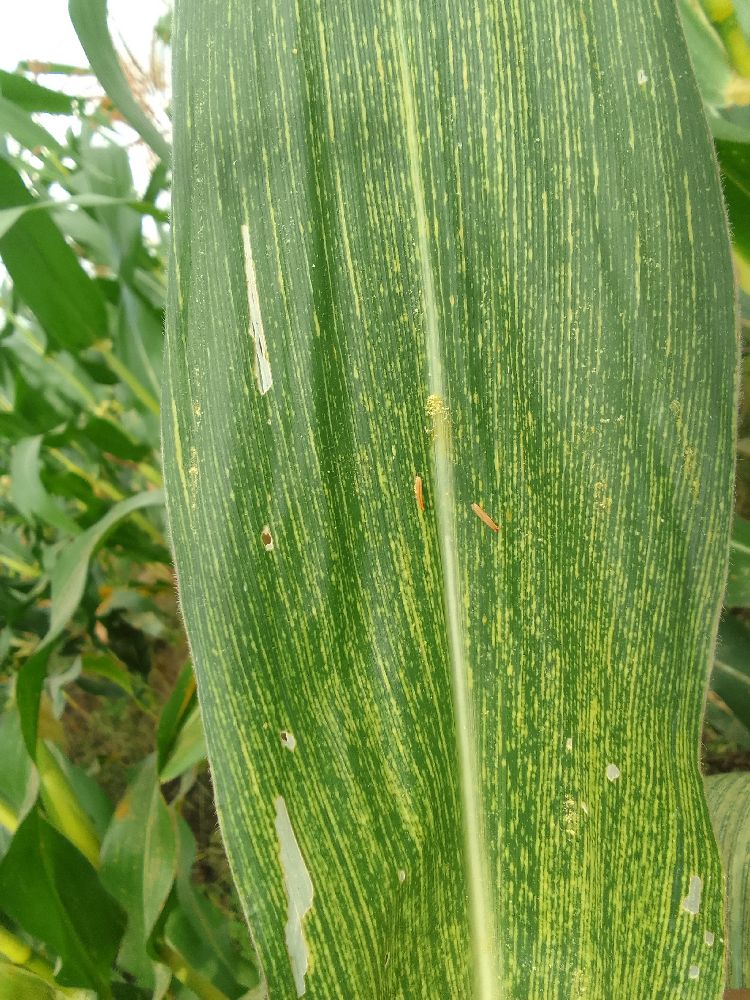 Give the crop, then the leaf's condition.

maize, maize streak virus
